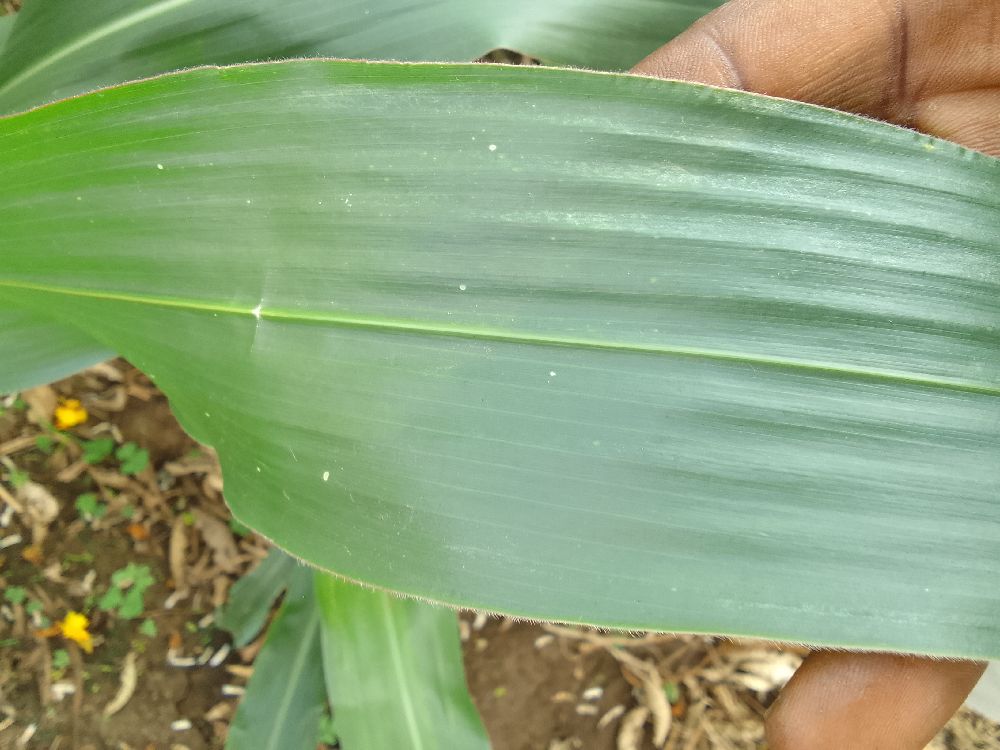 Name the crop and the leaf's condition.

maize, healthy
